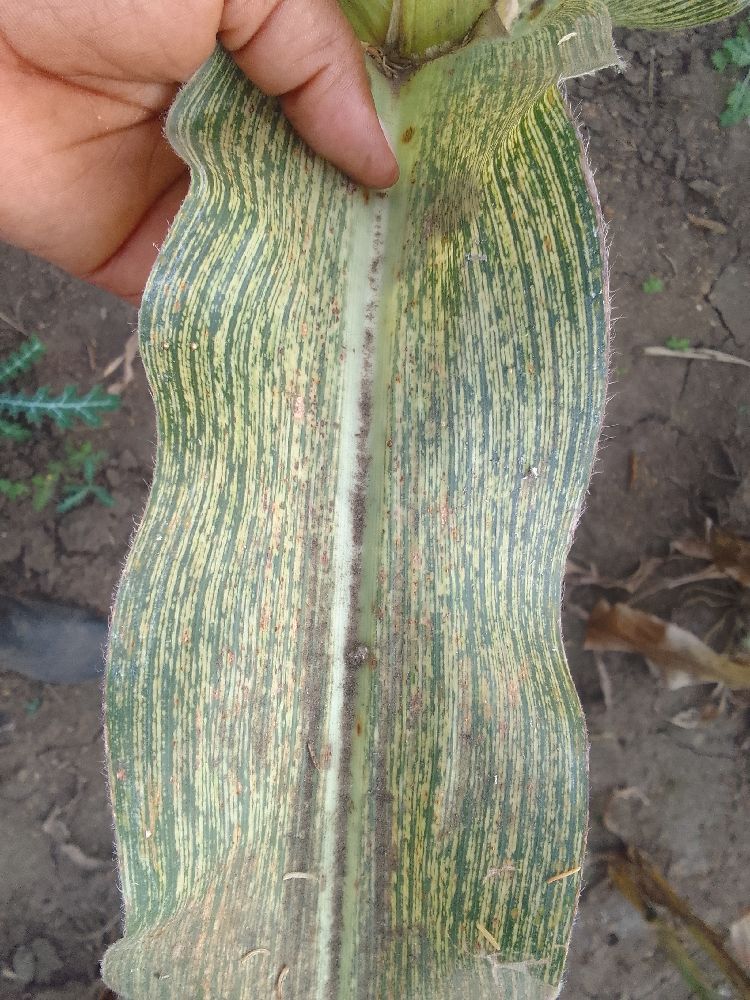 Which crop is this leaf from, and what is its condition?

maize, maize streak virus
